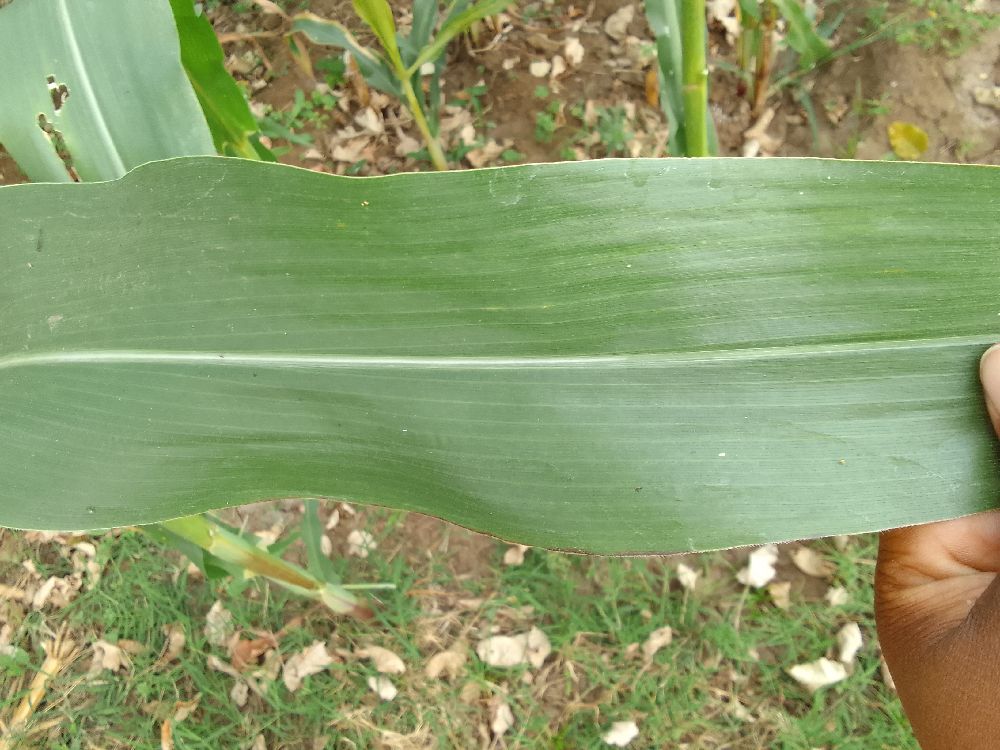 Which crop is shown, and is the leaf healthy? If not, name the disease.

maize, healthy
